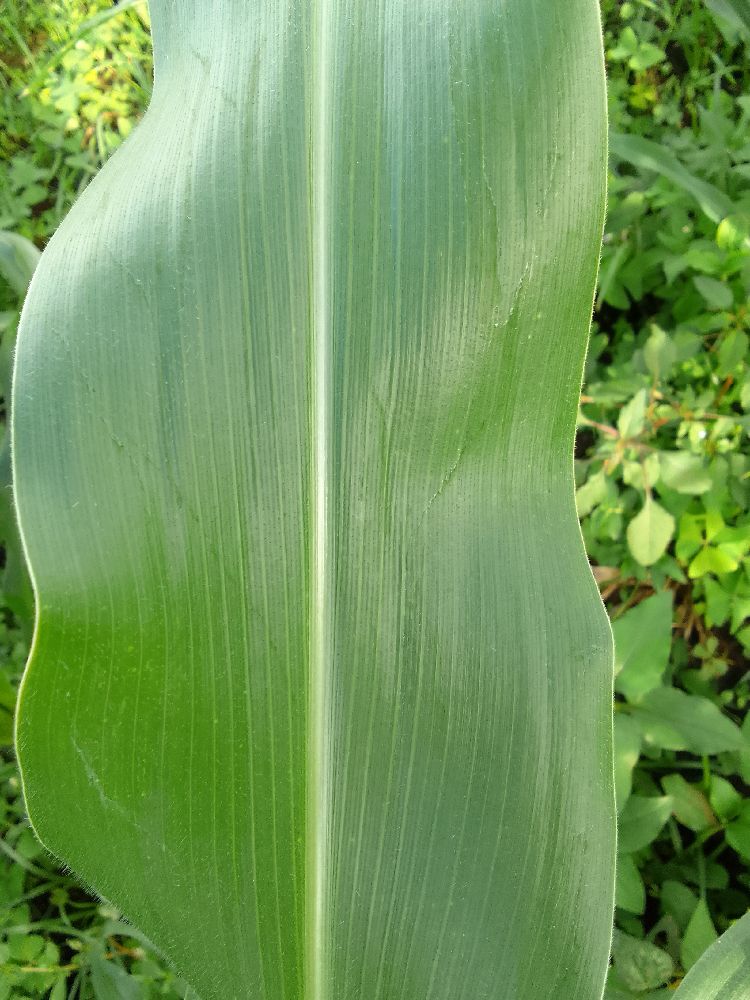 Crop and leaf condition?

maize, healthy
